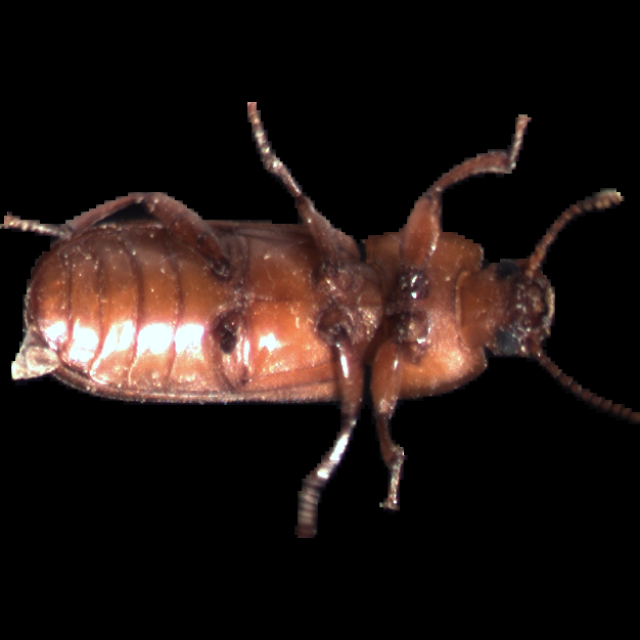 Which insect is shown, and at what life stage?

mealworm beetle
